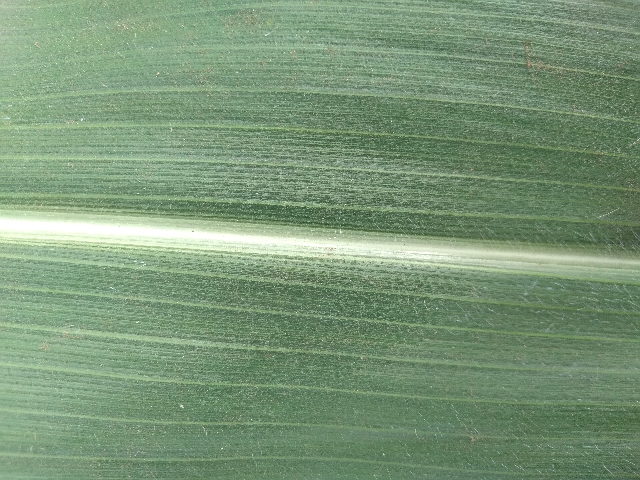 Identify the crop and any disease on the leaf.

maize, healthy
